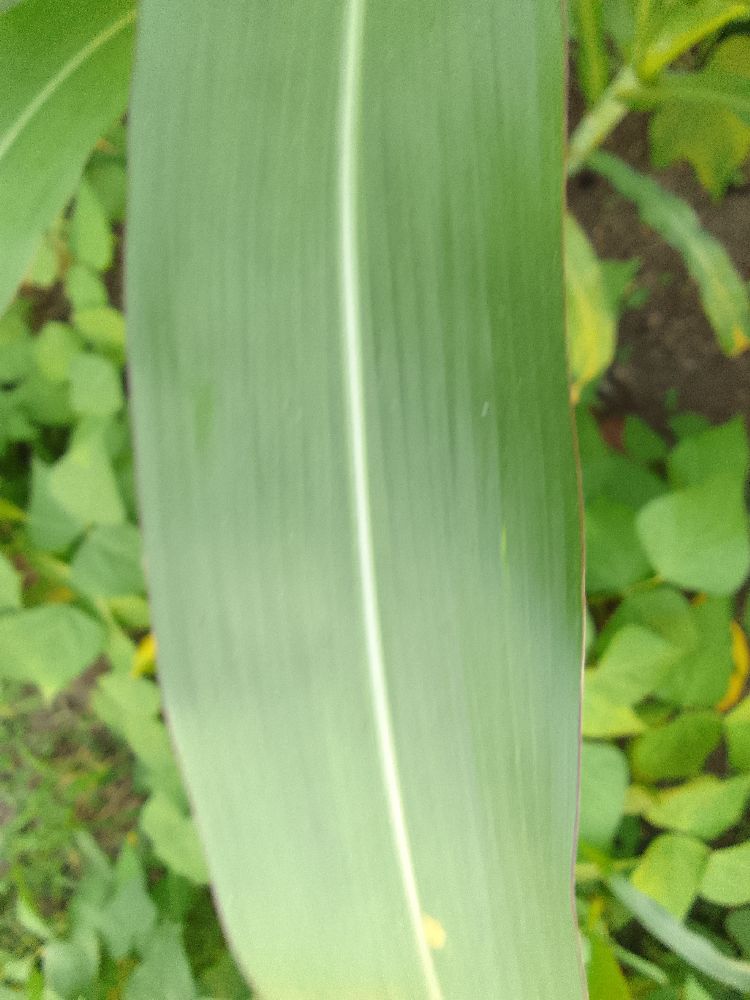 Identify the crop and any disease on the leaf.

maize, healthy
